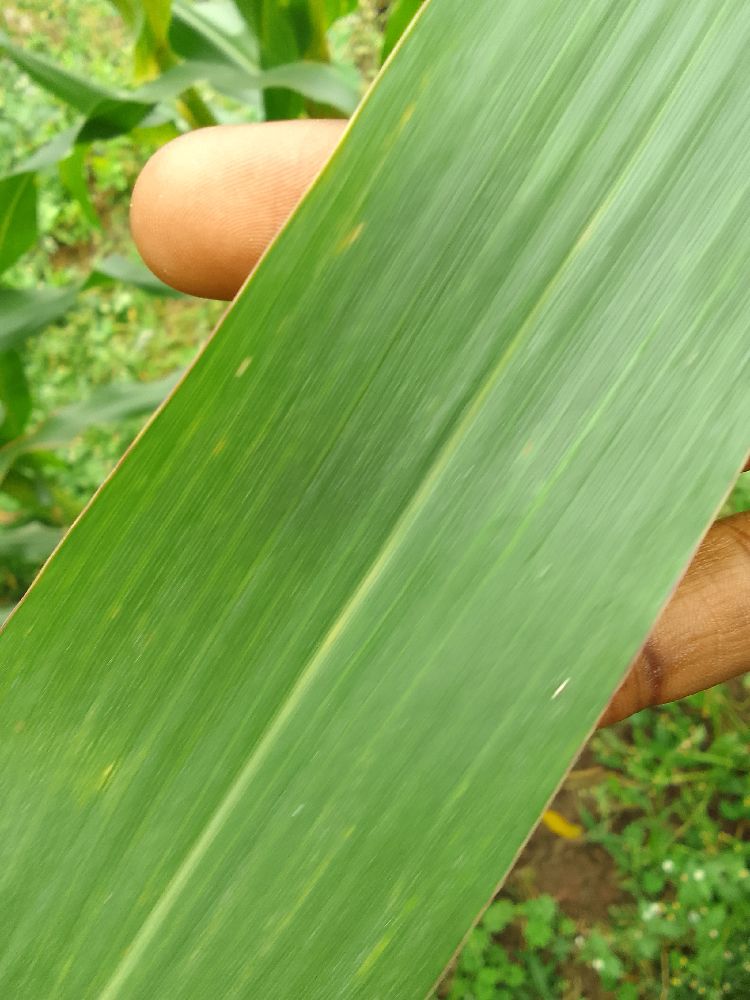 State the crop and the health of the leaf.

maize, healthy
